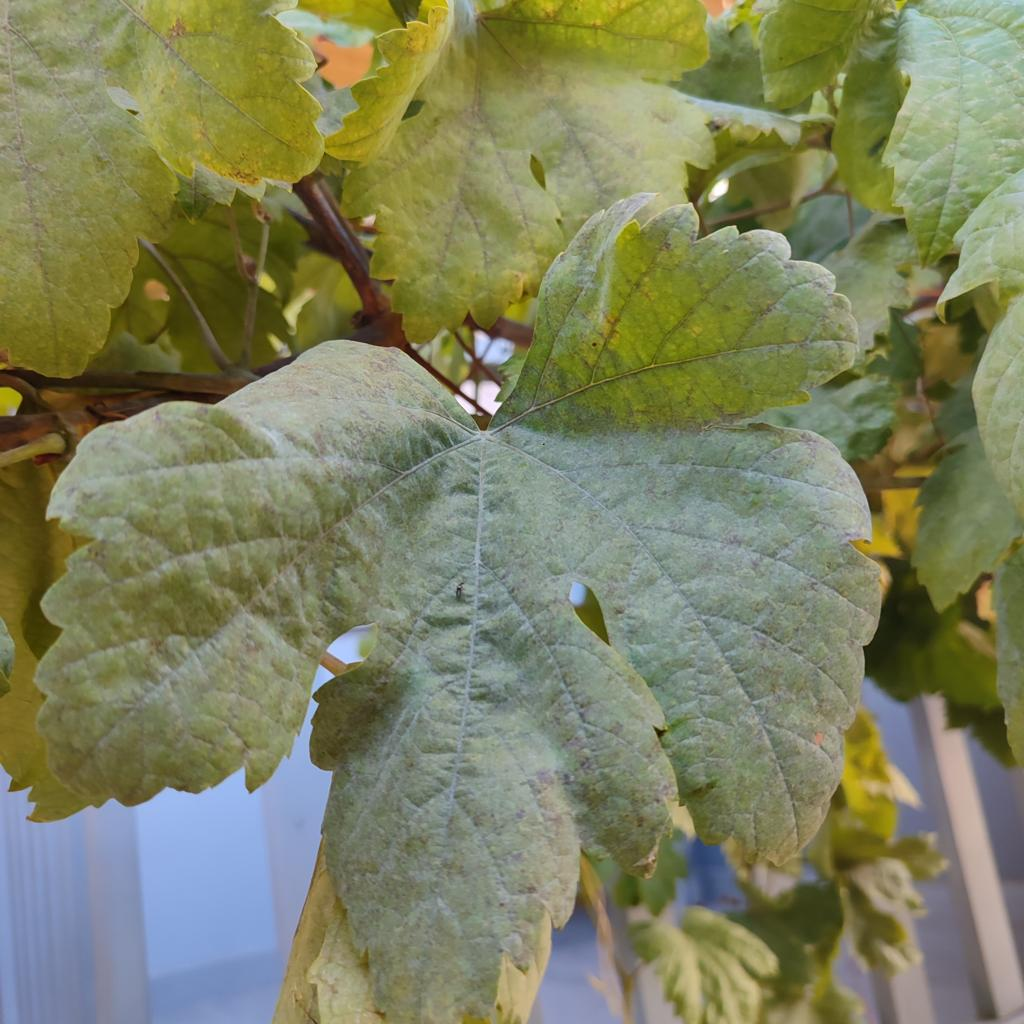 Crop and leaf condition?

grapevine, powdery mildew
